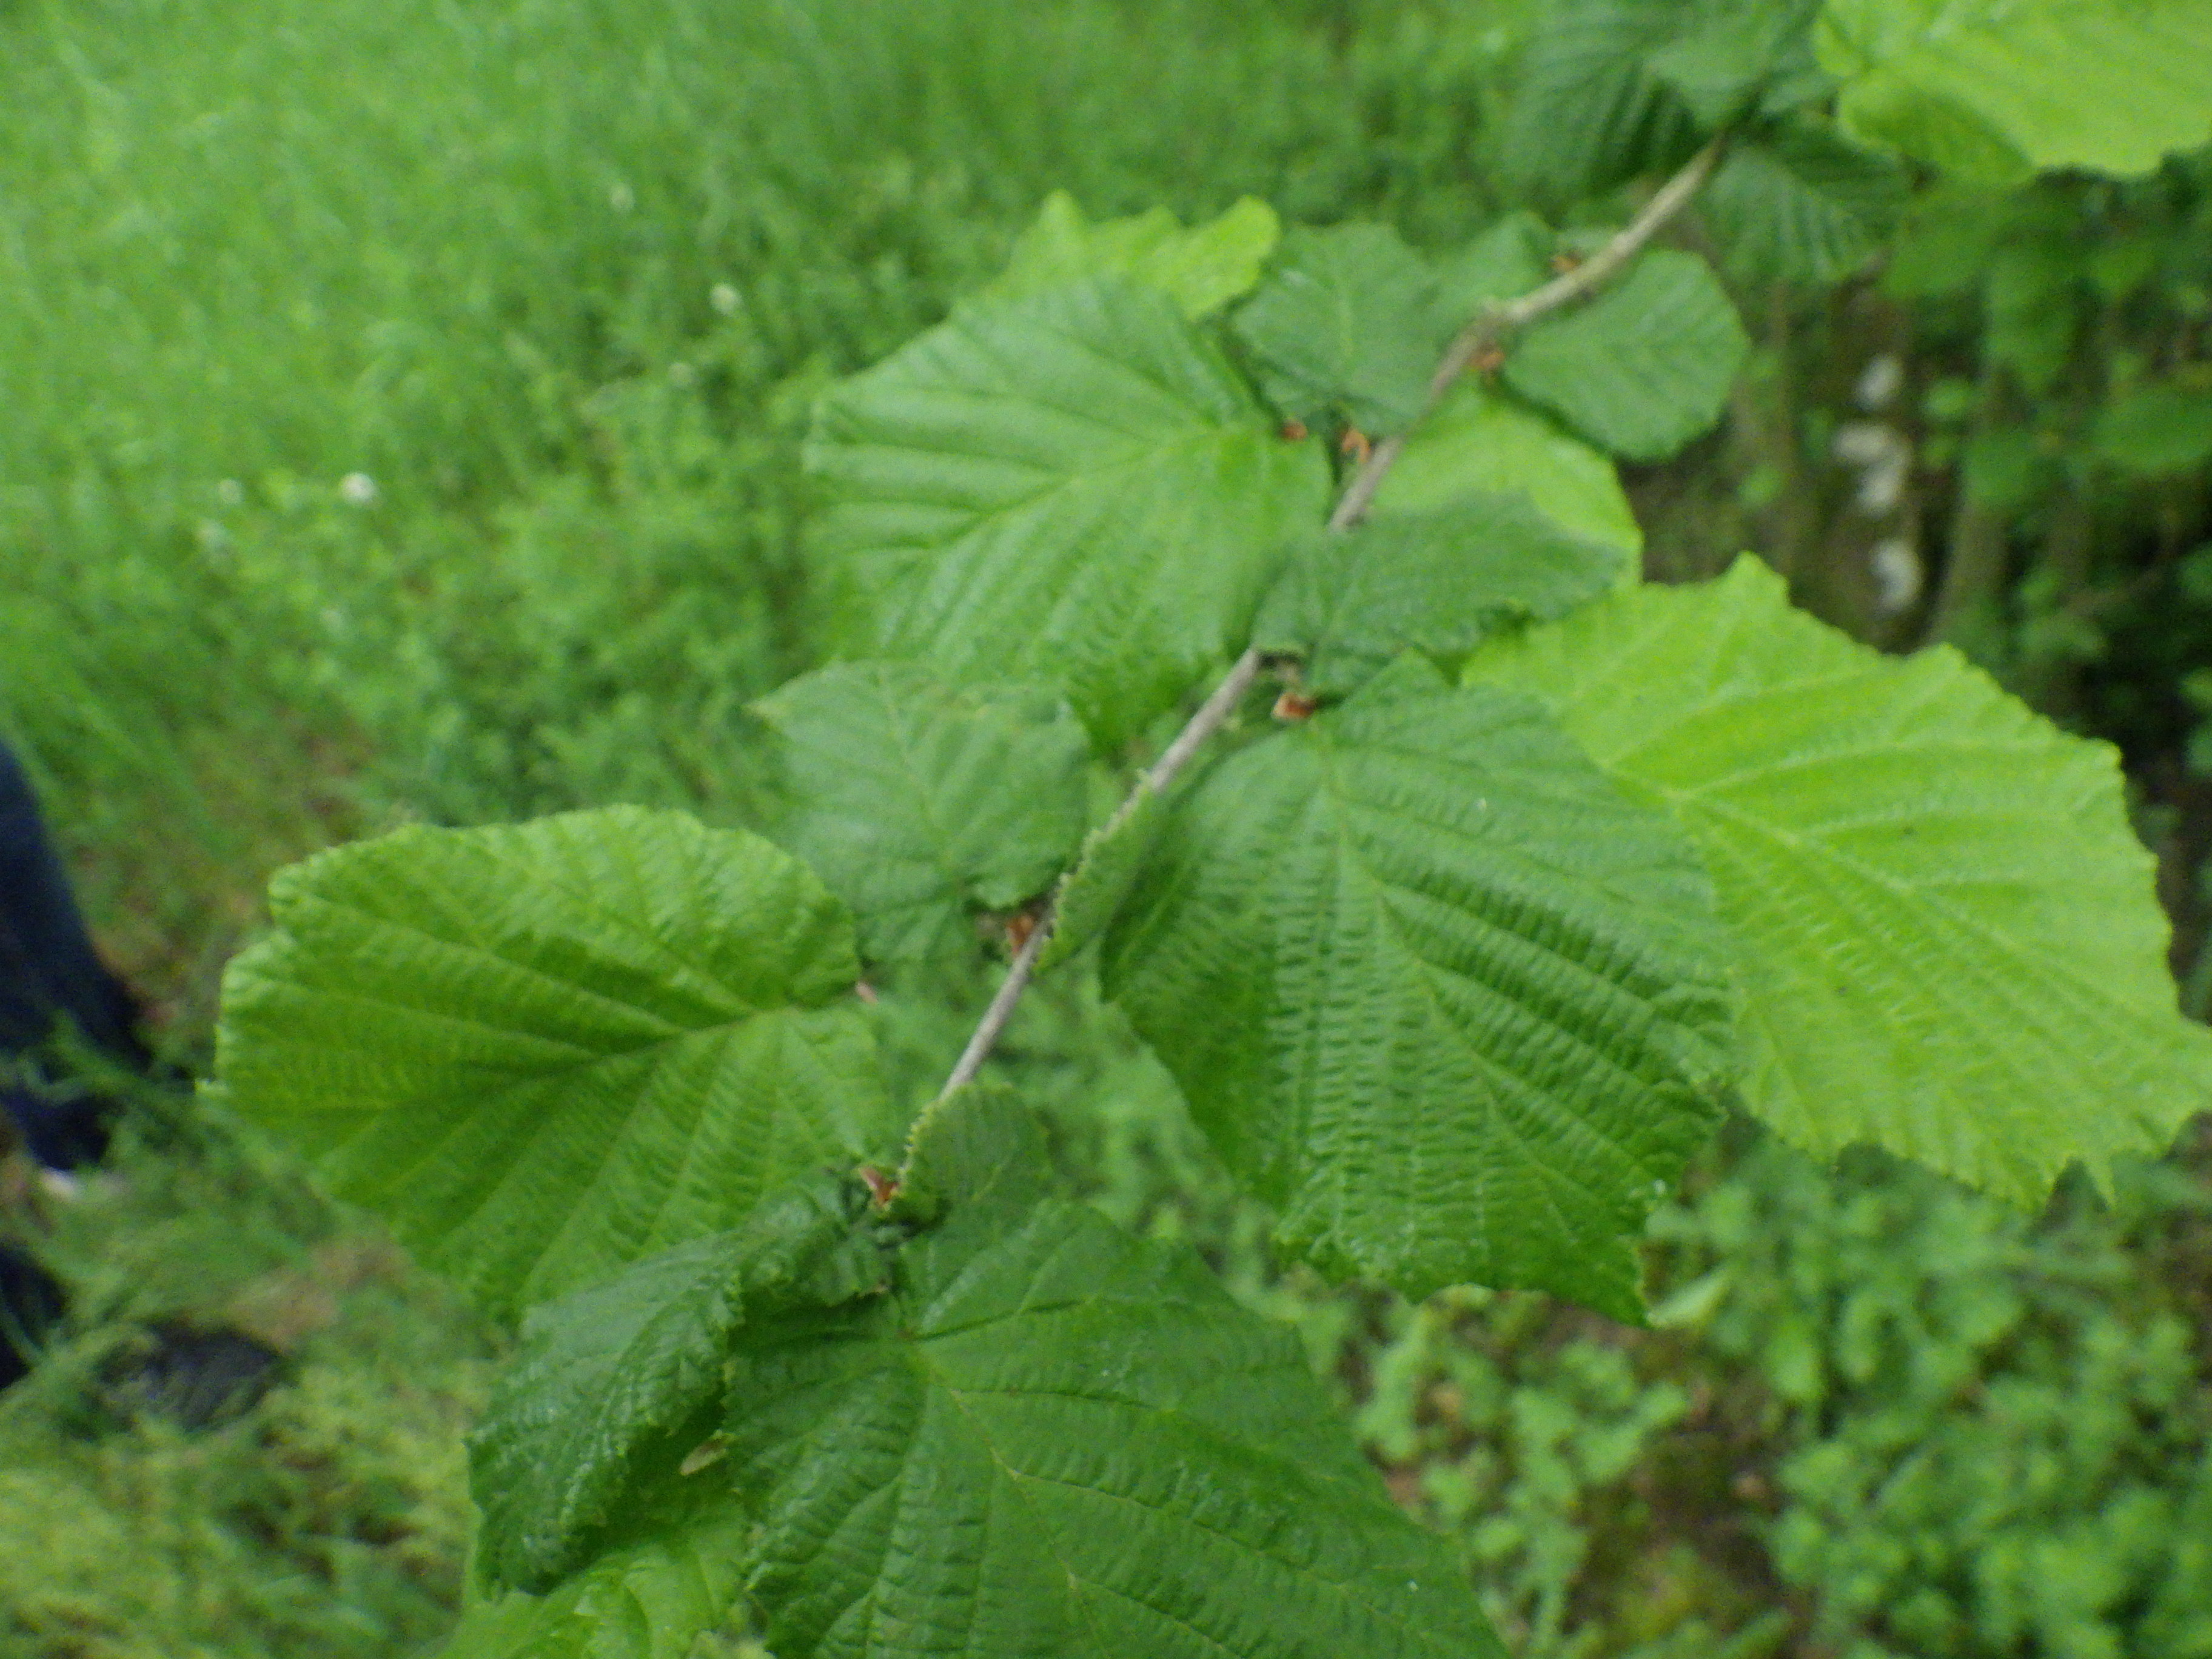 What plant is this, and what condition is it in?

hazel, healthy
